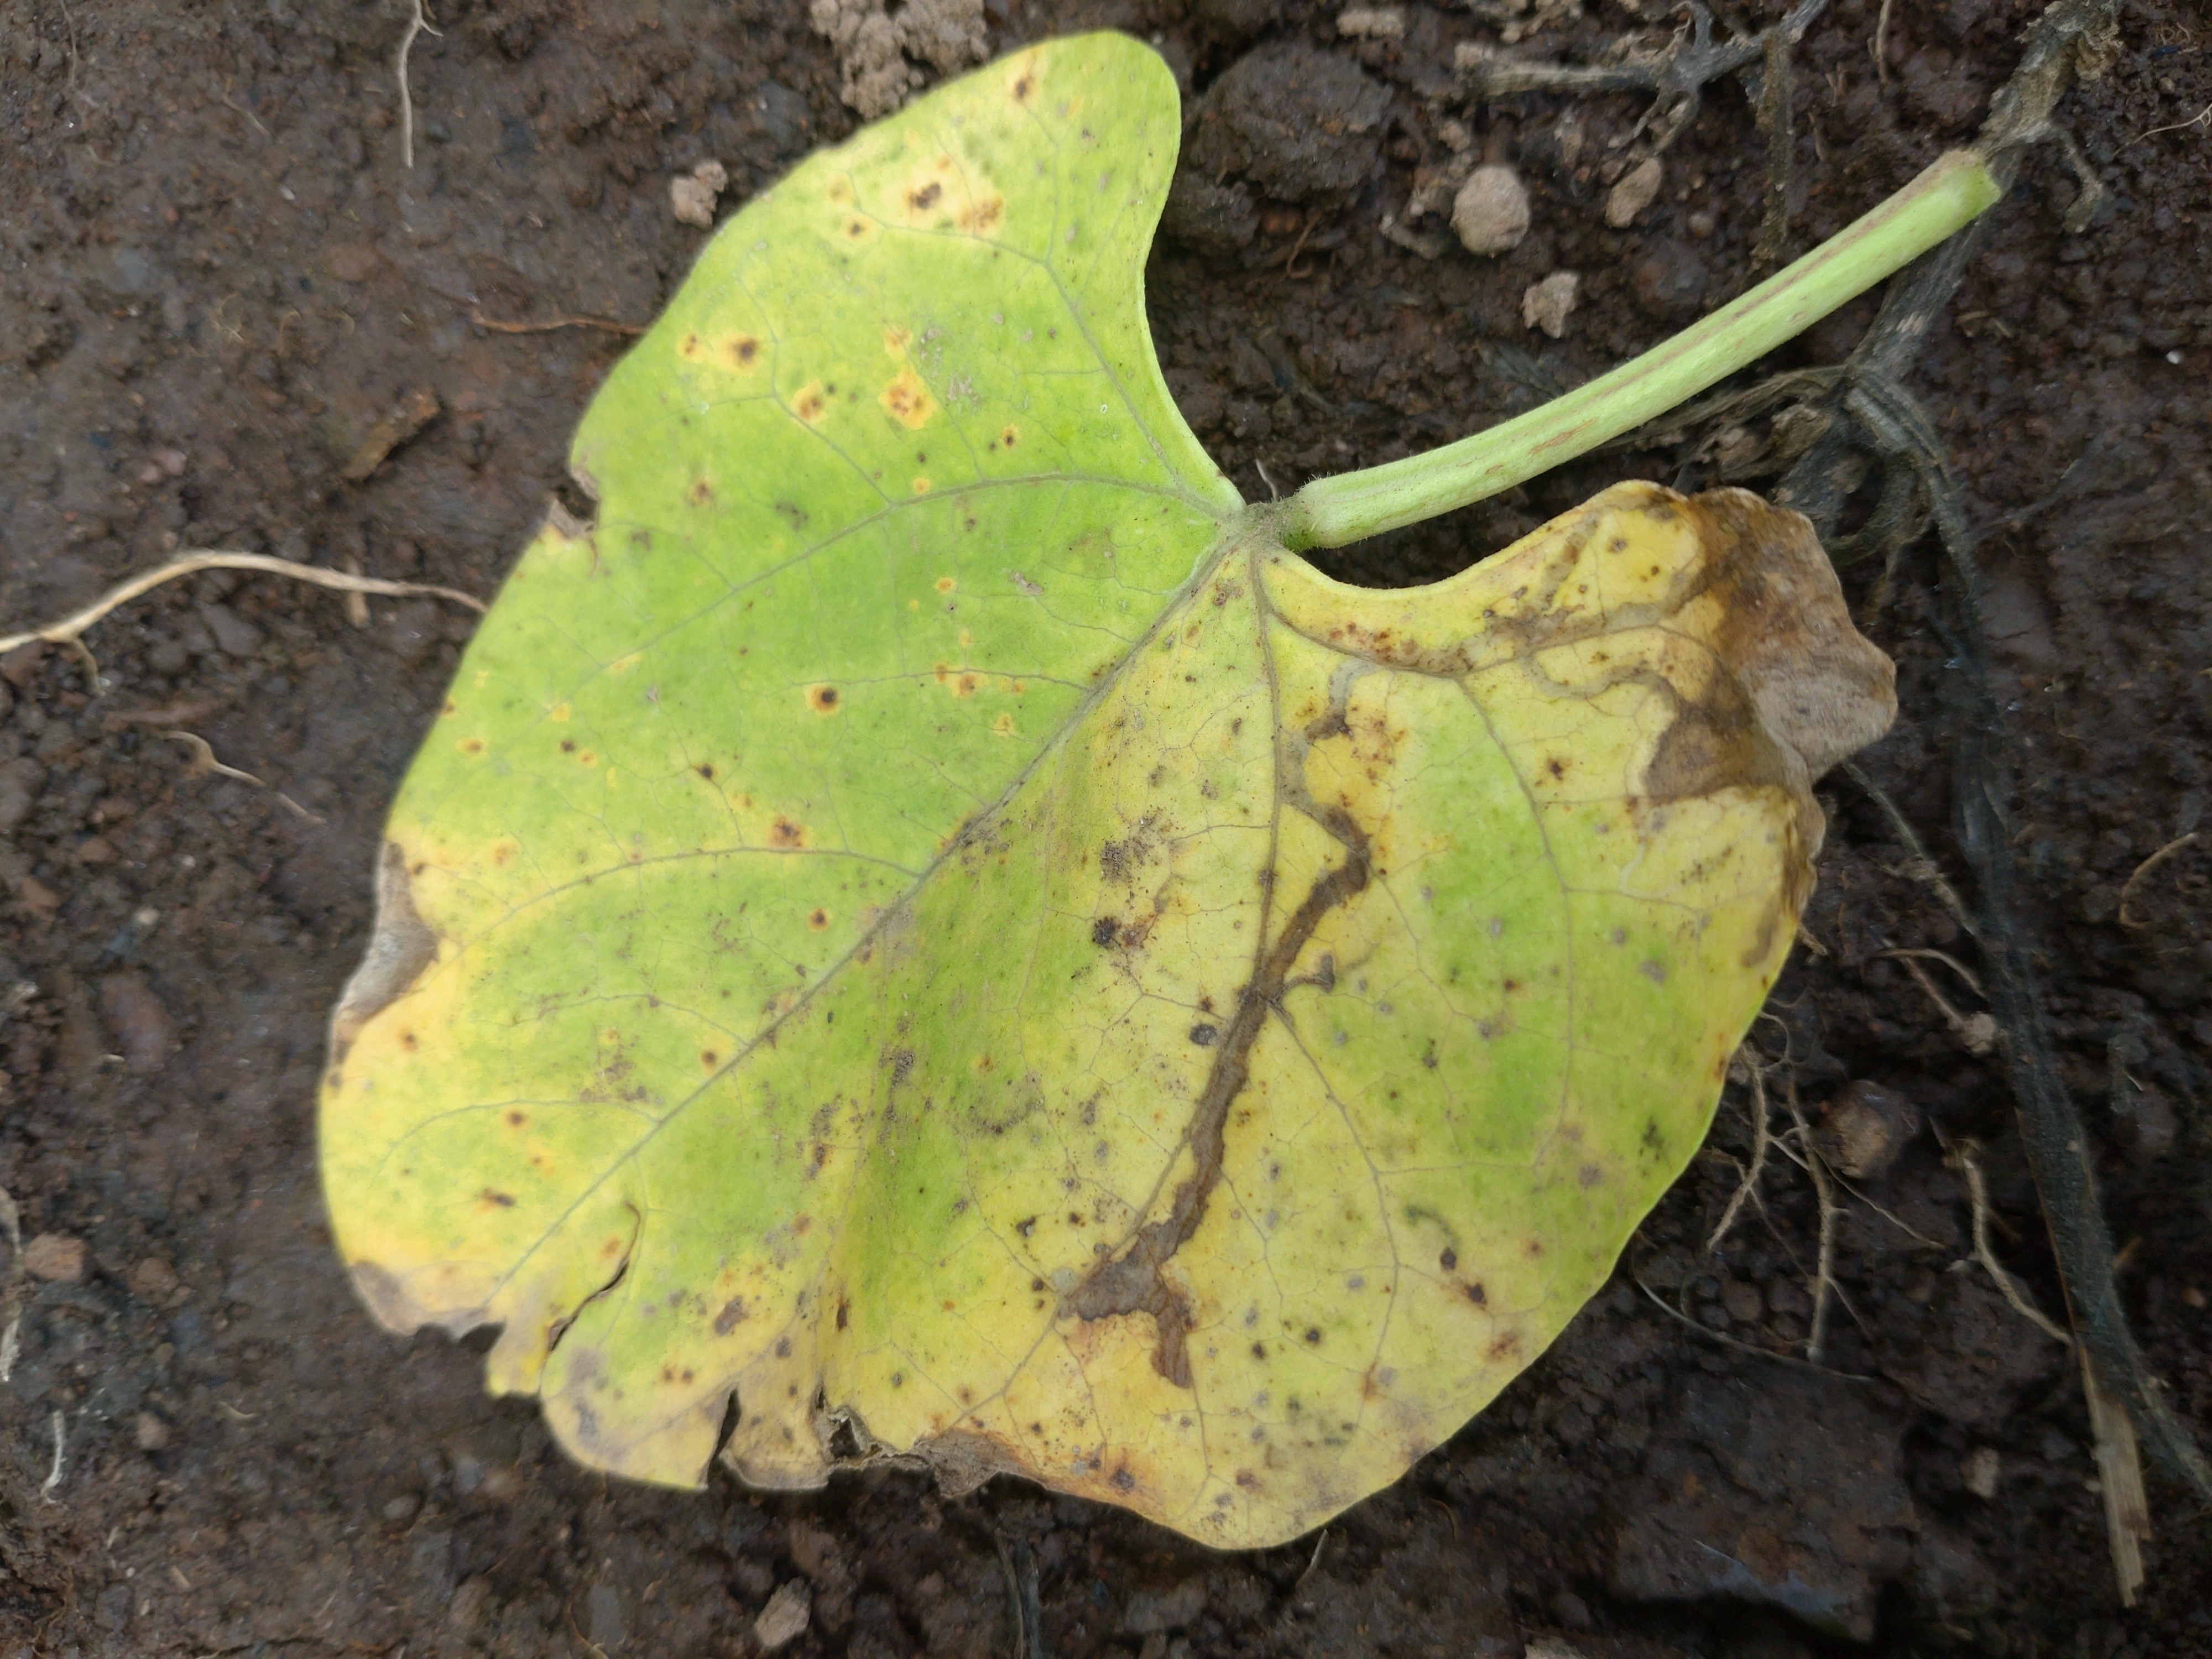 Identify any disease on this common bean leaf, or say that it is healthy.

rust
